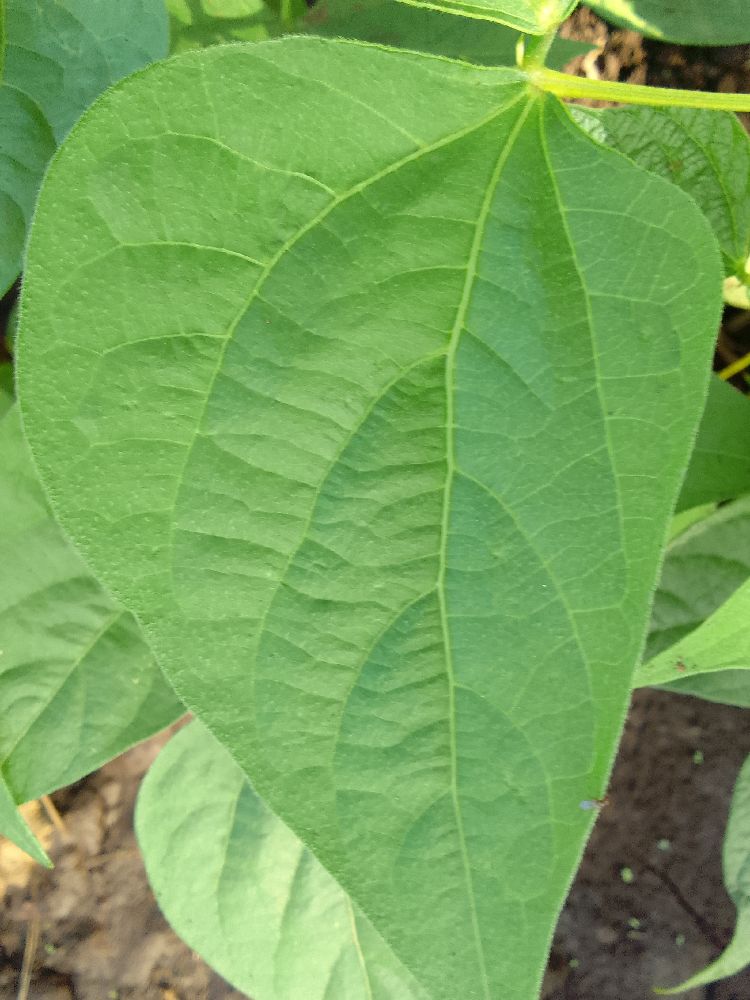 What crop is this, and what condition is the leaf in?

common bean, healthy
